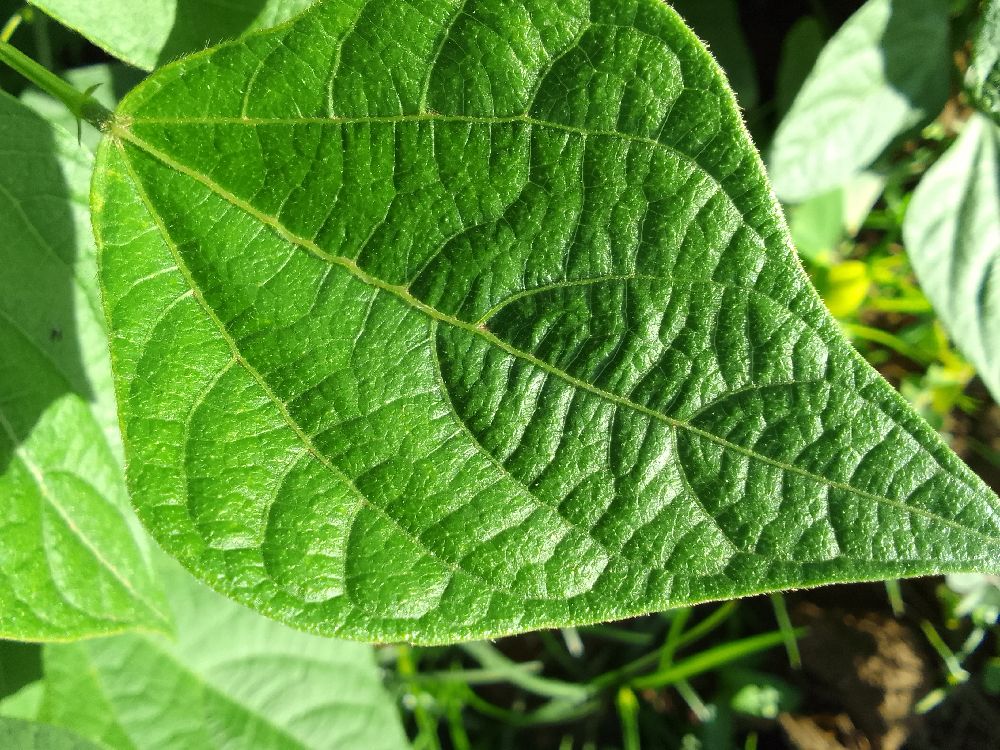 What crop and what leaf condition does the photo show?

common bean, healthy
